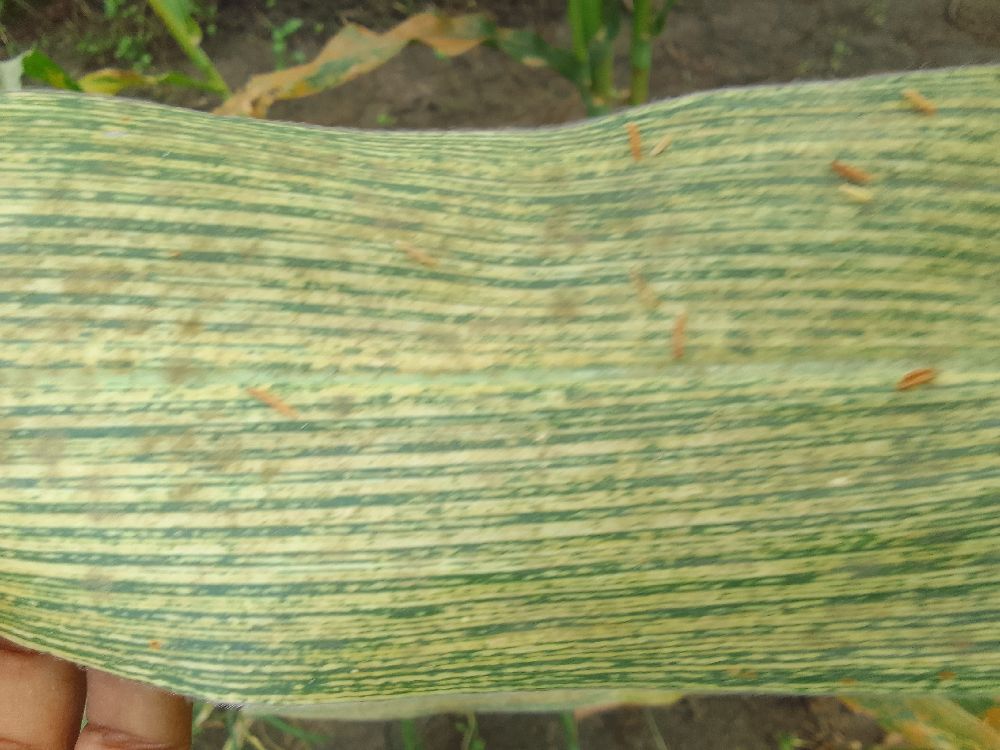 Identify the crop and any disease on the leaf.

maize, maize streak virus
